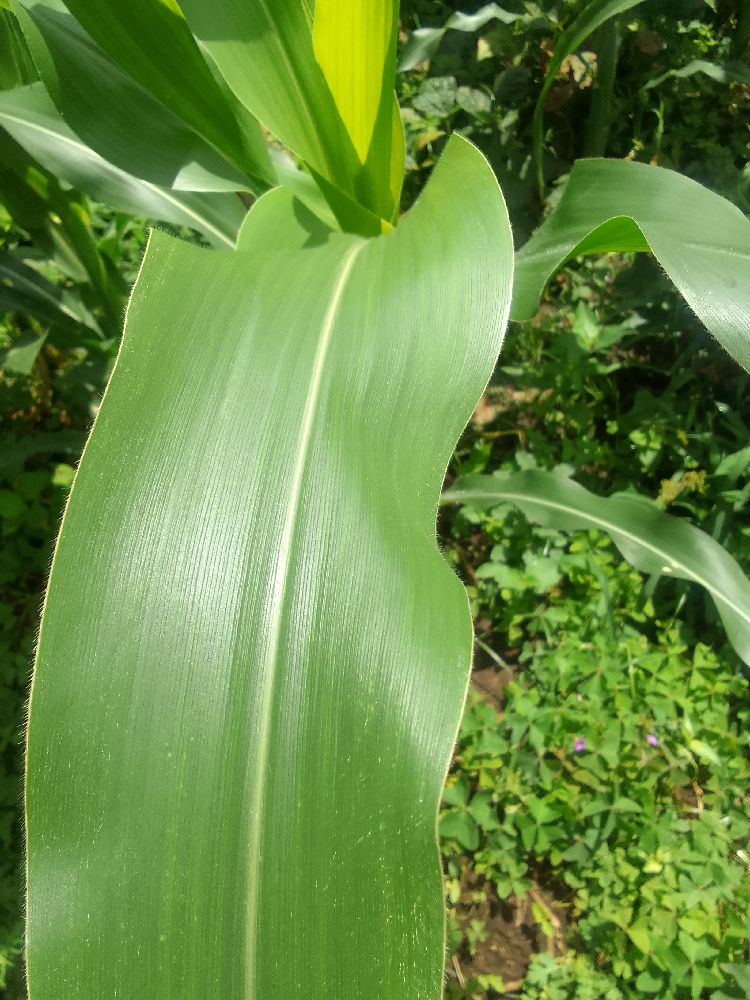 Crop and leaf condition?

maize, healthy
